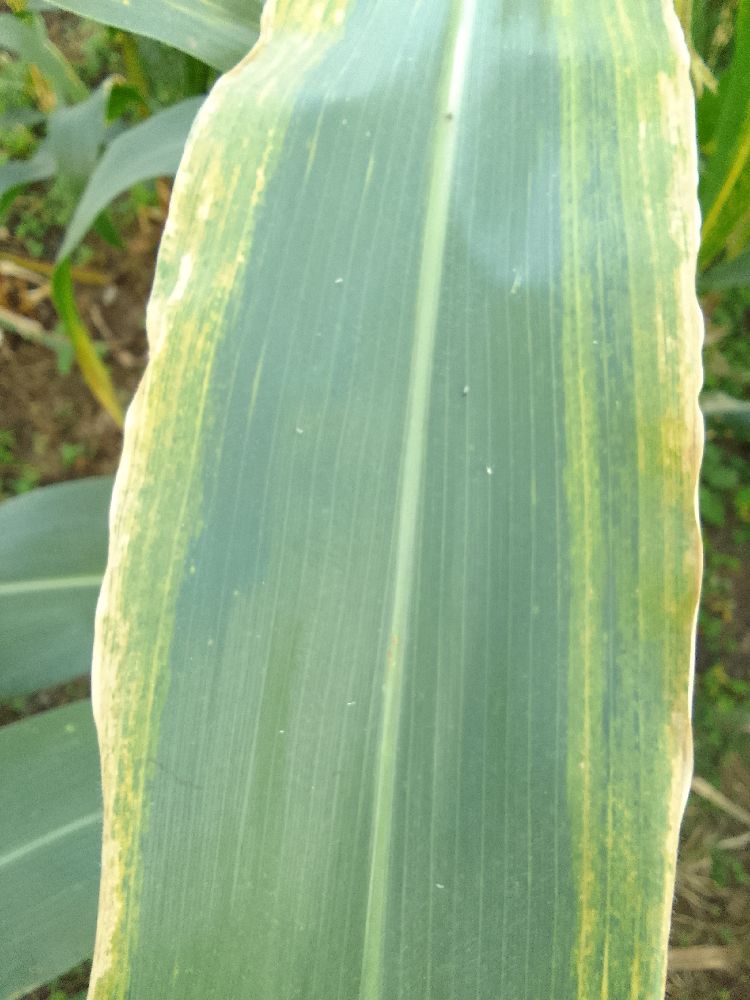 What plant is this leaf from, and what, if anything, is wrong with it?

maize, maize lethal necrosis
